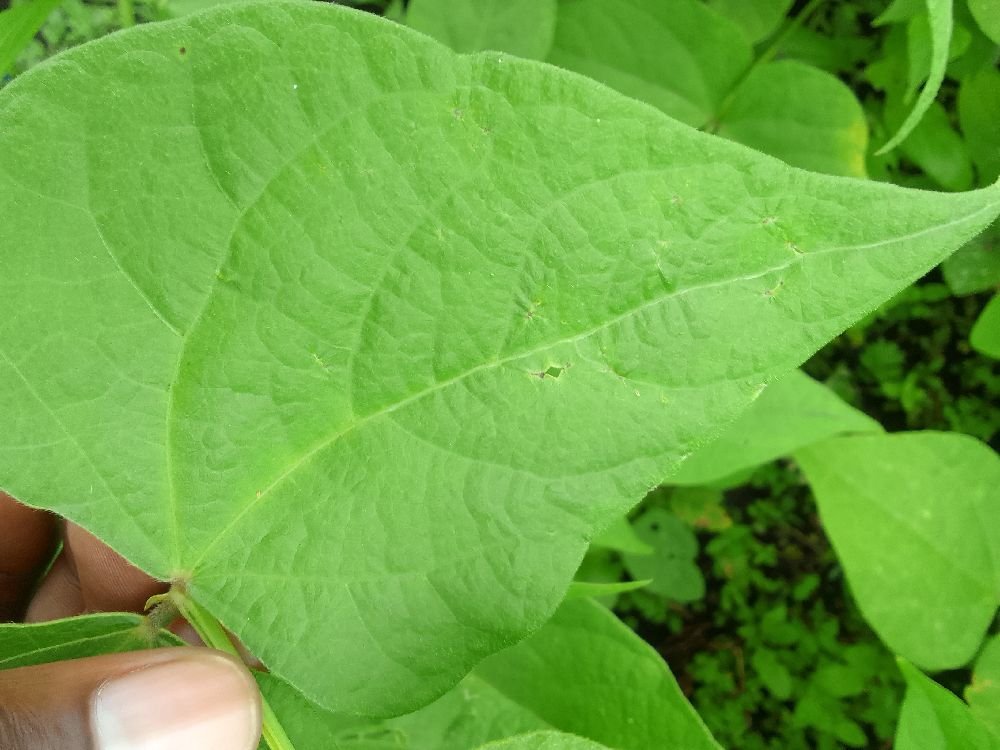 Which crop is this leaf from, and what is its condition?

common bean, healthy
